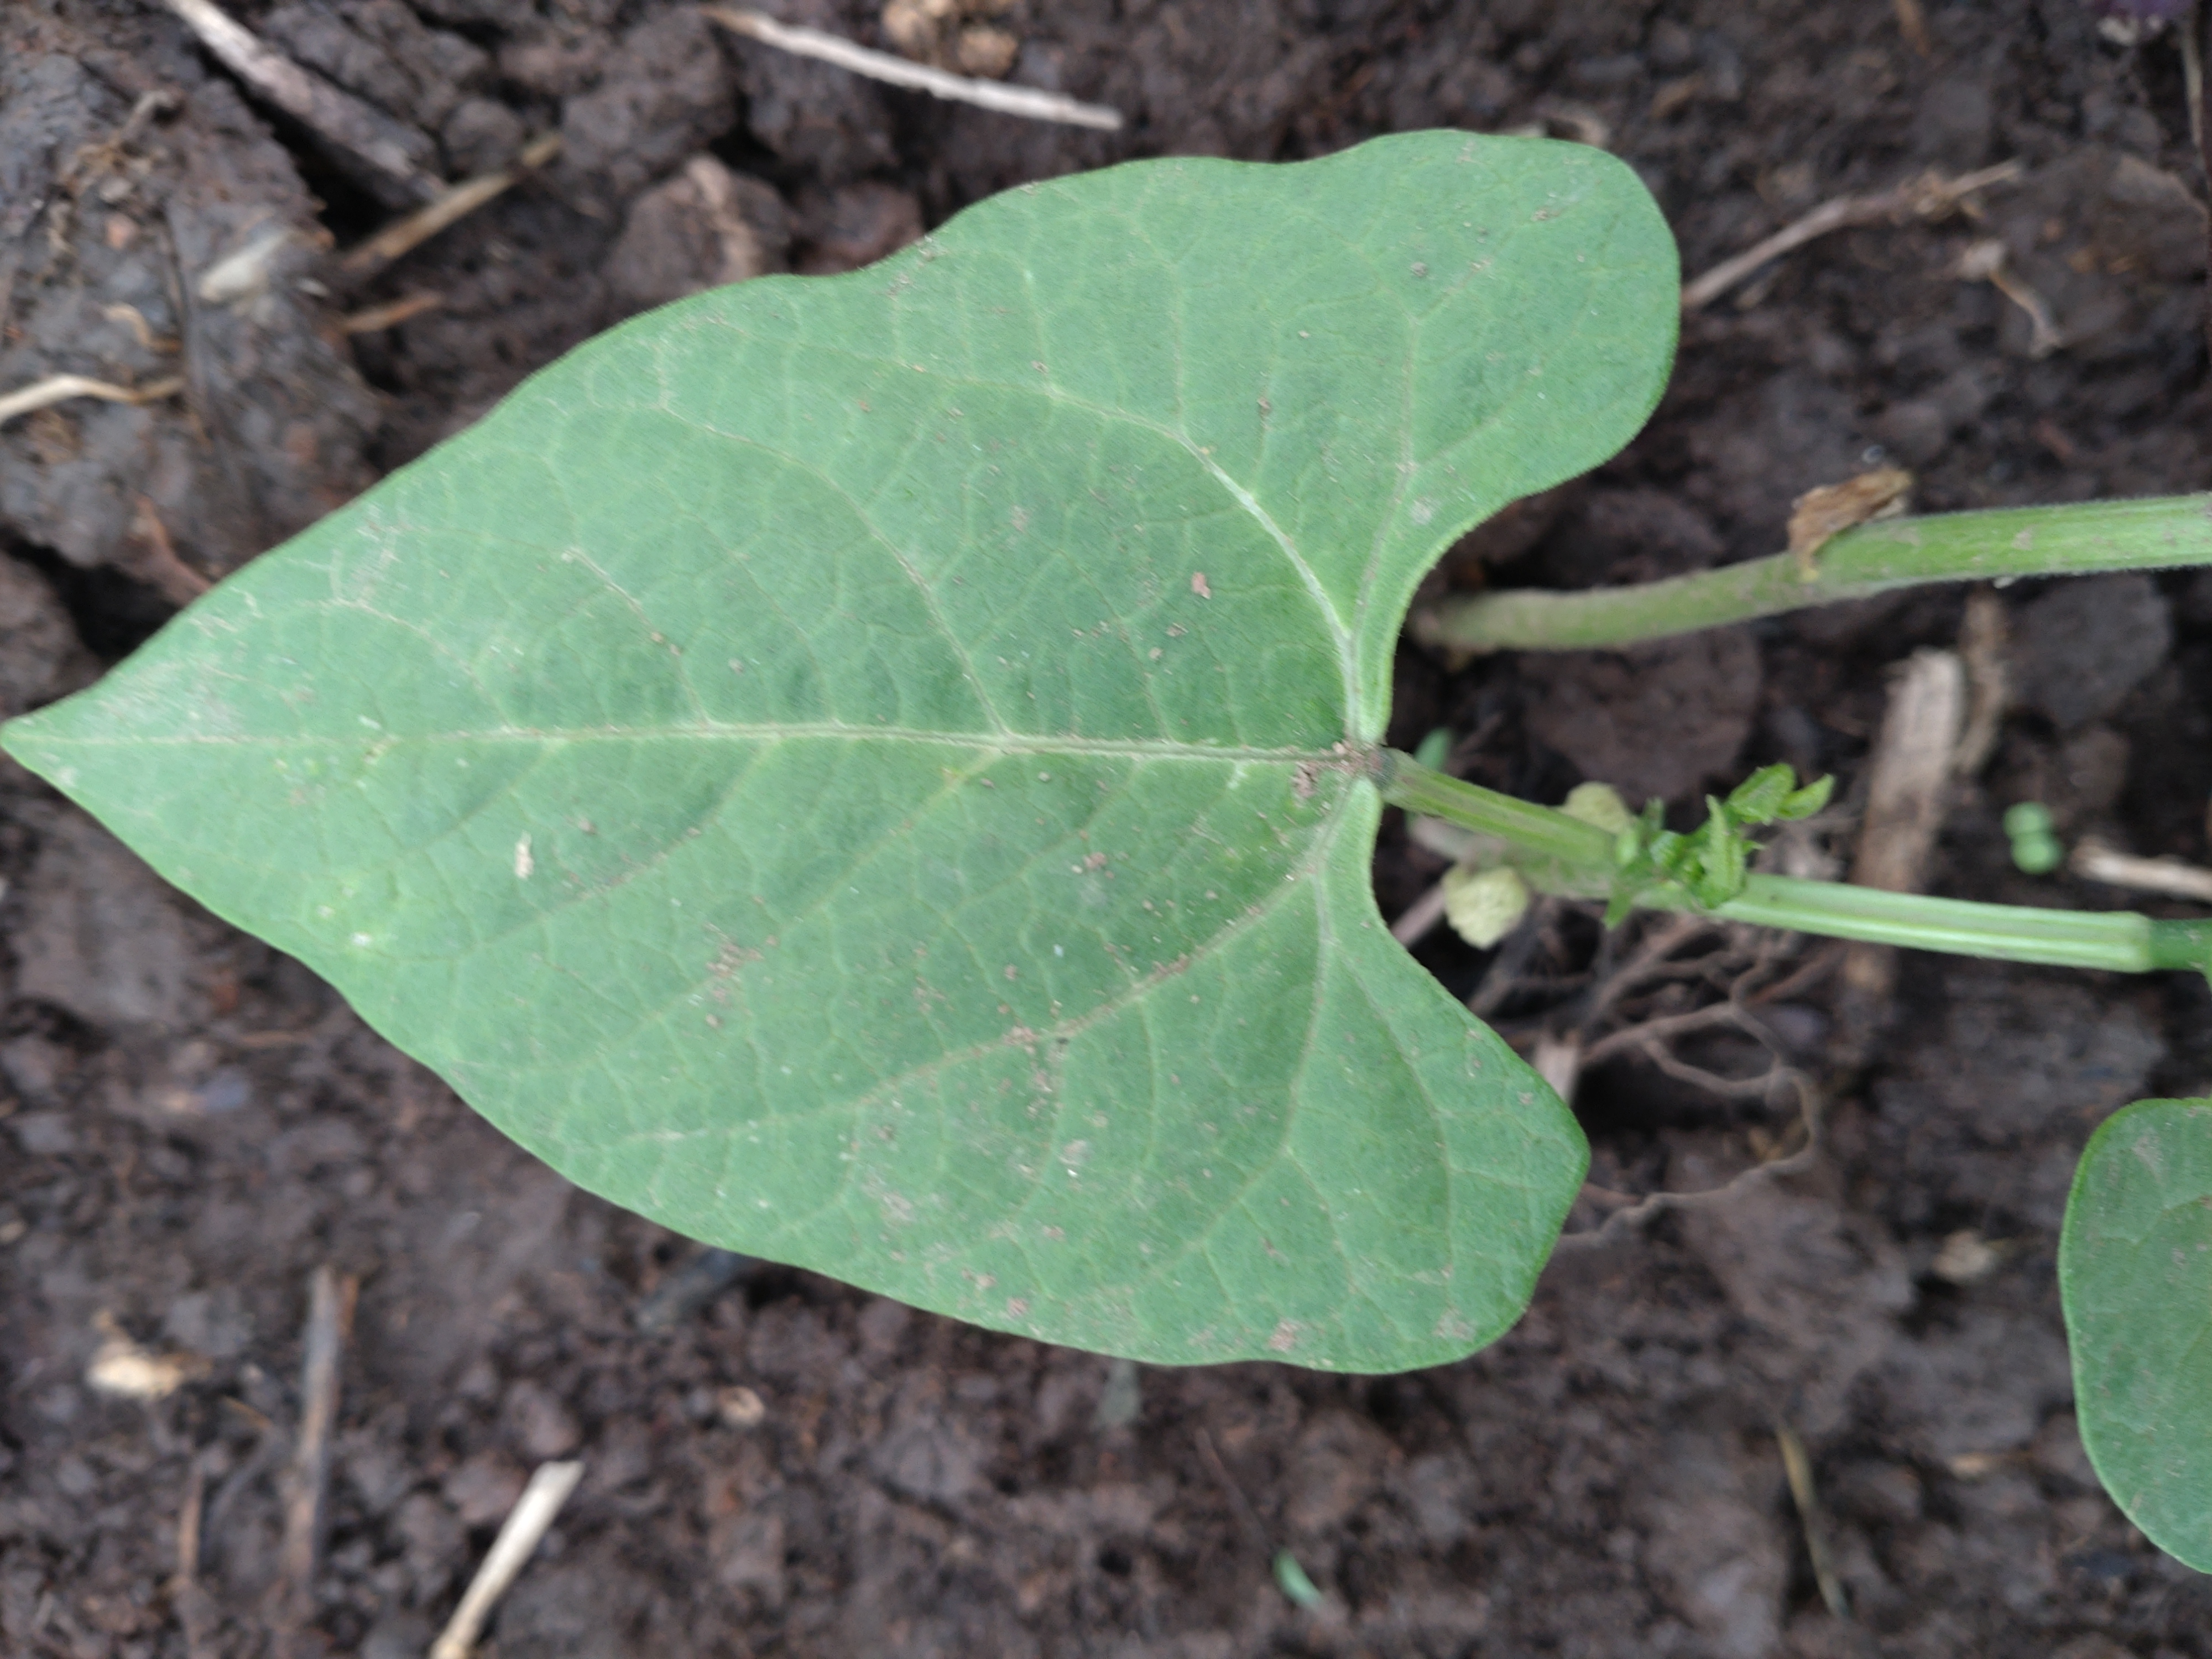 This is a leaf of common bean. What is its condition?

healthy
